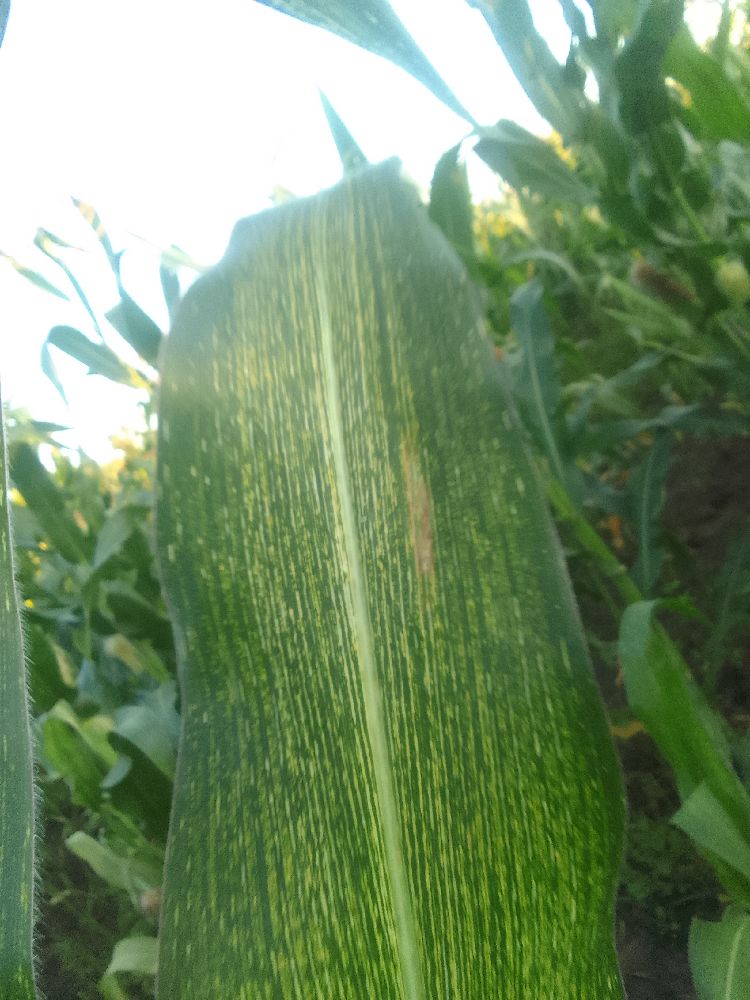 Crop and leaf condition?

maize, maize streak virus
